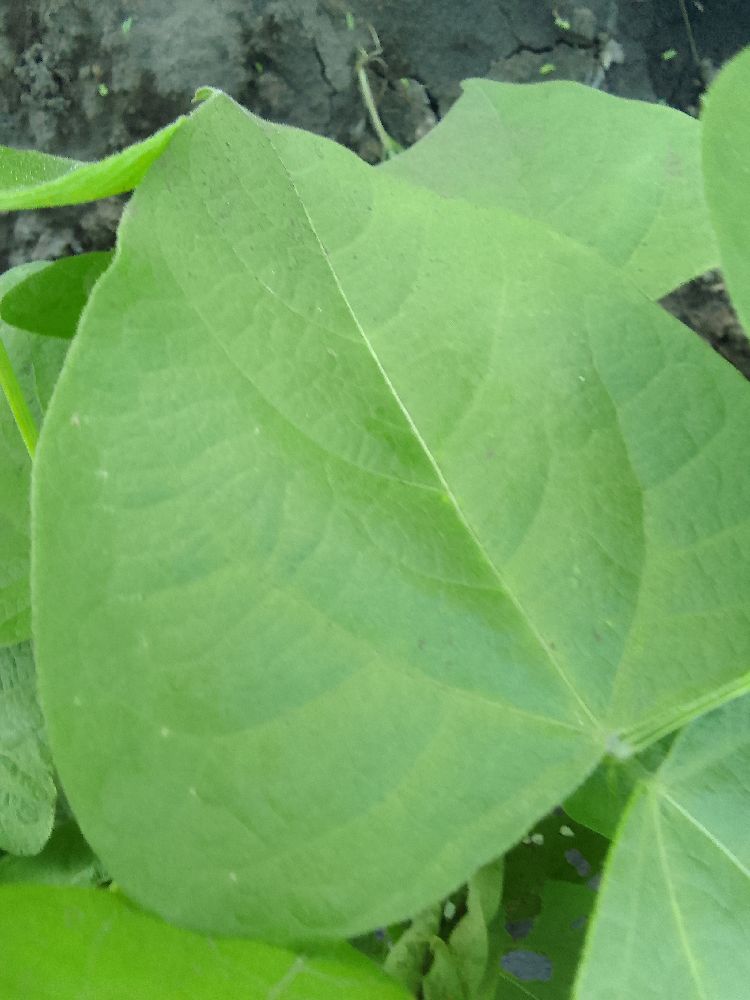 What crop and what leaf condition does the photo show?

common bean, healthy
